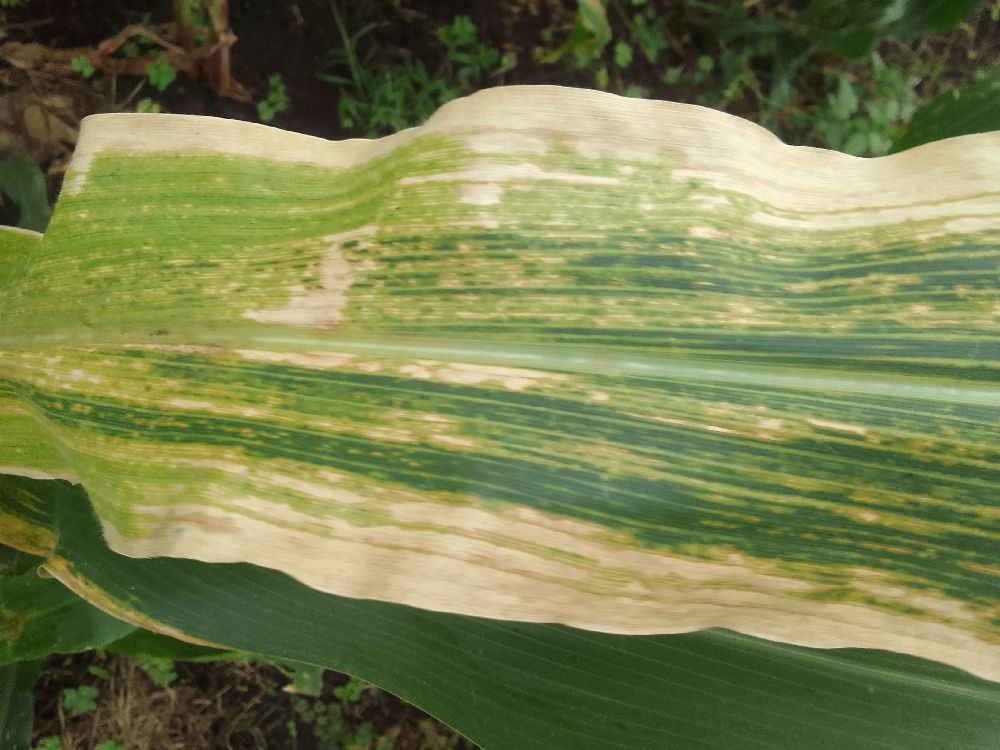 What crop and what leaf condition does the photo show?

maize, maize lethal necrosis
